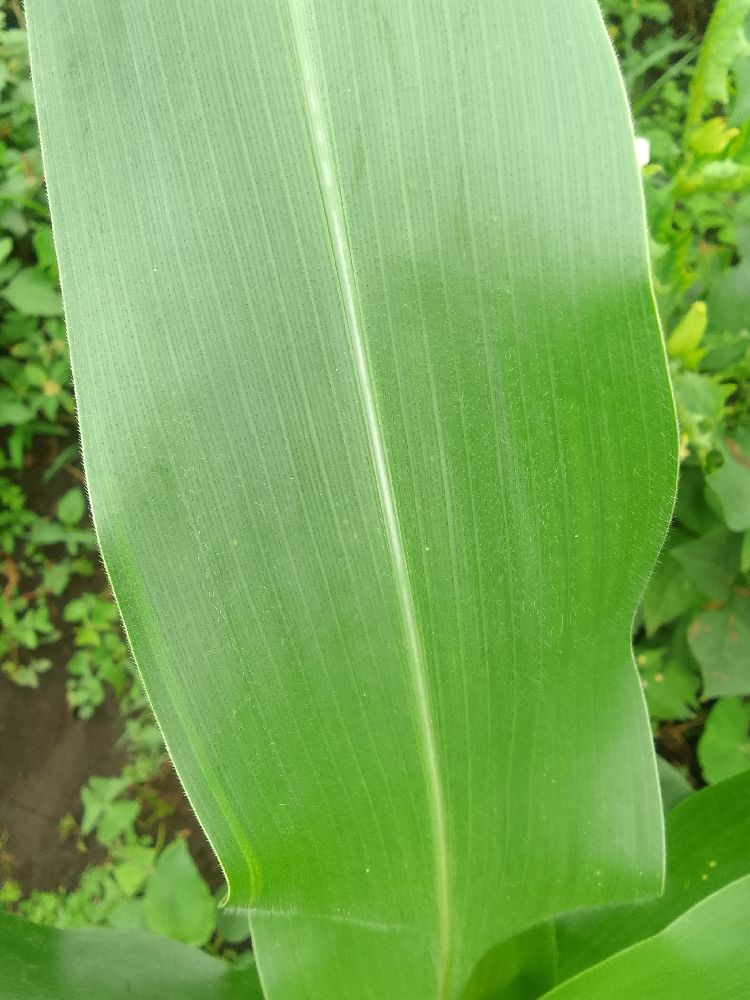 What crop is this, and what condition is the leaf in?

maize, healthy
